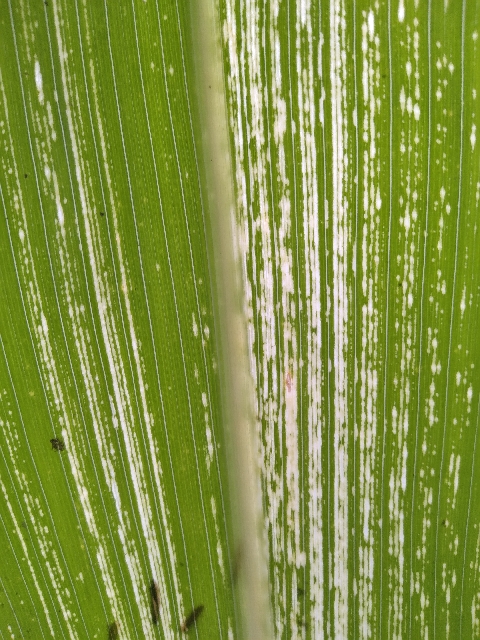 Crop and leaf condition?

maize, maize streak virus
